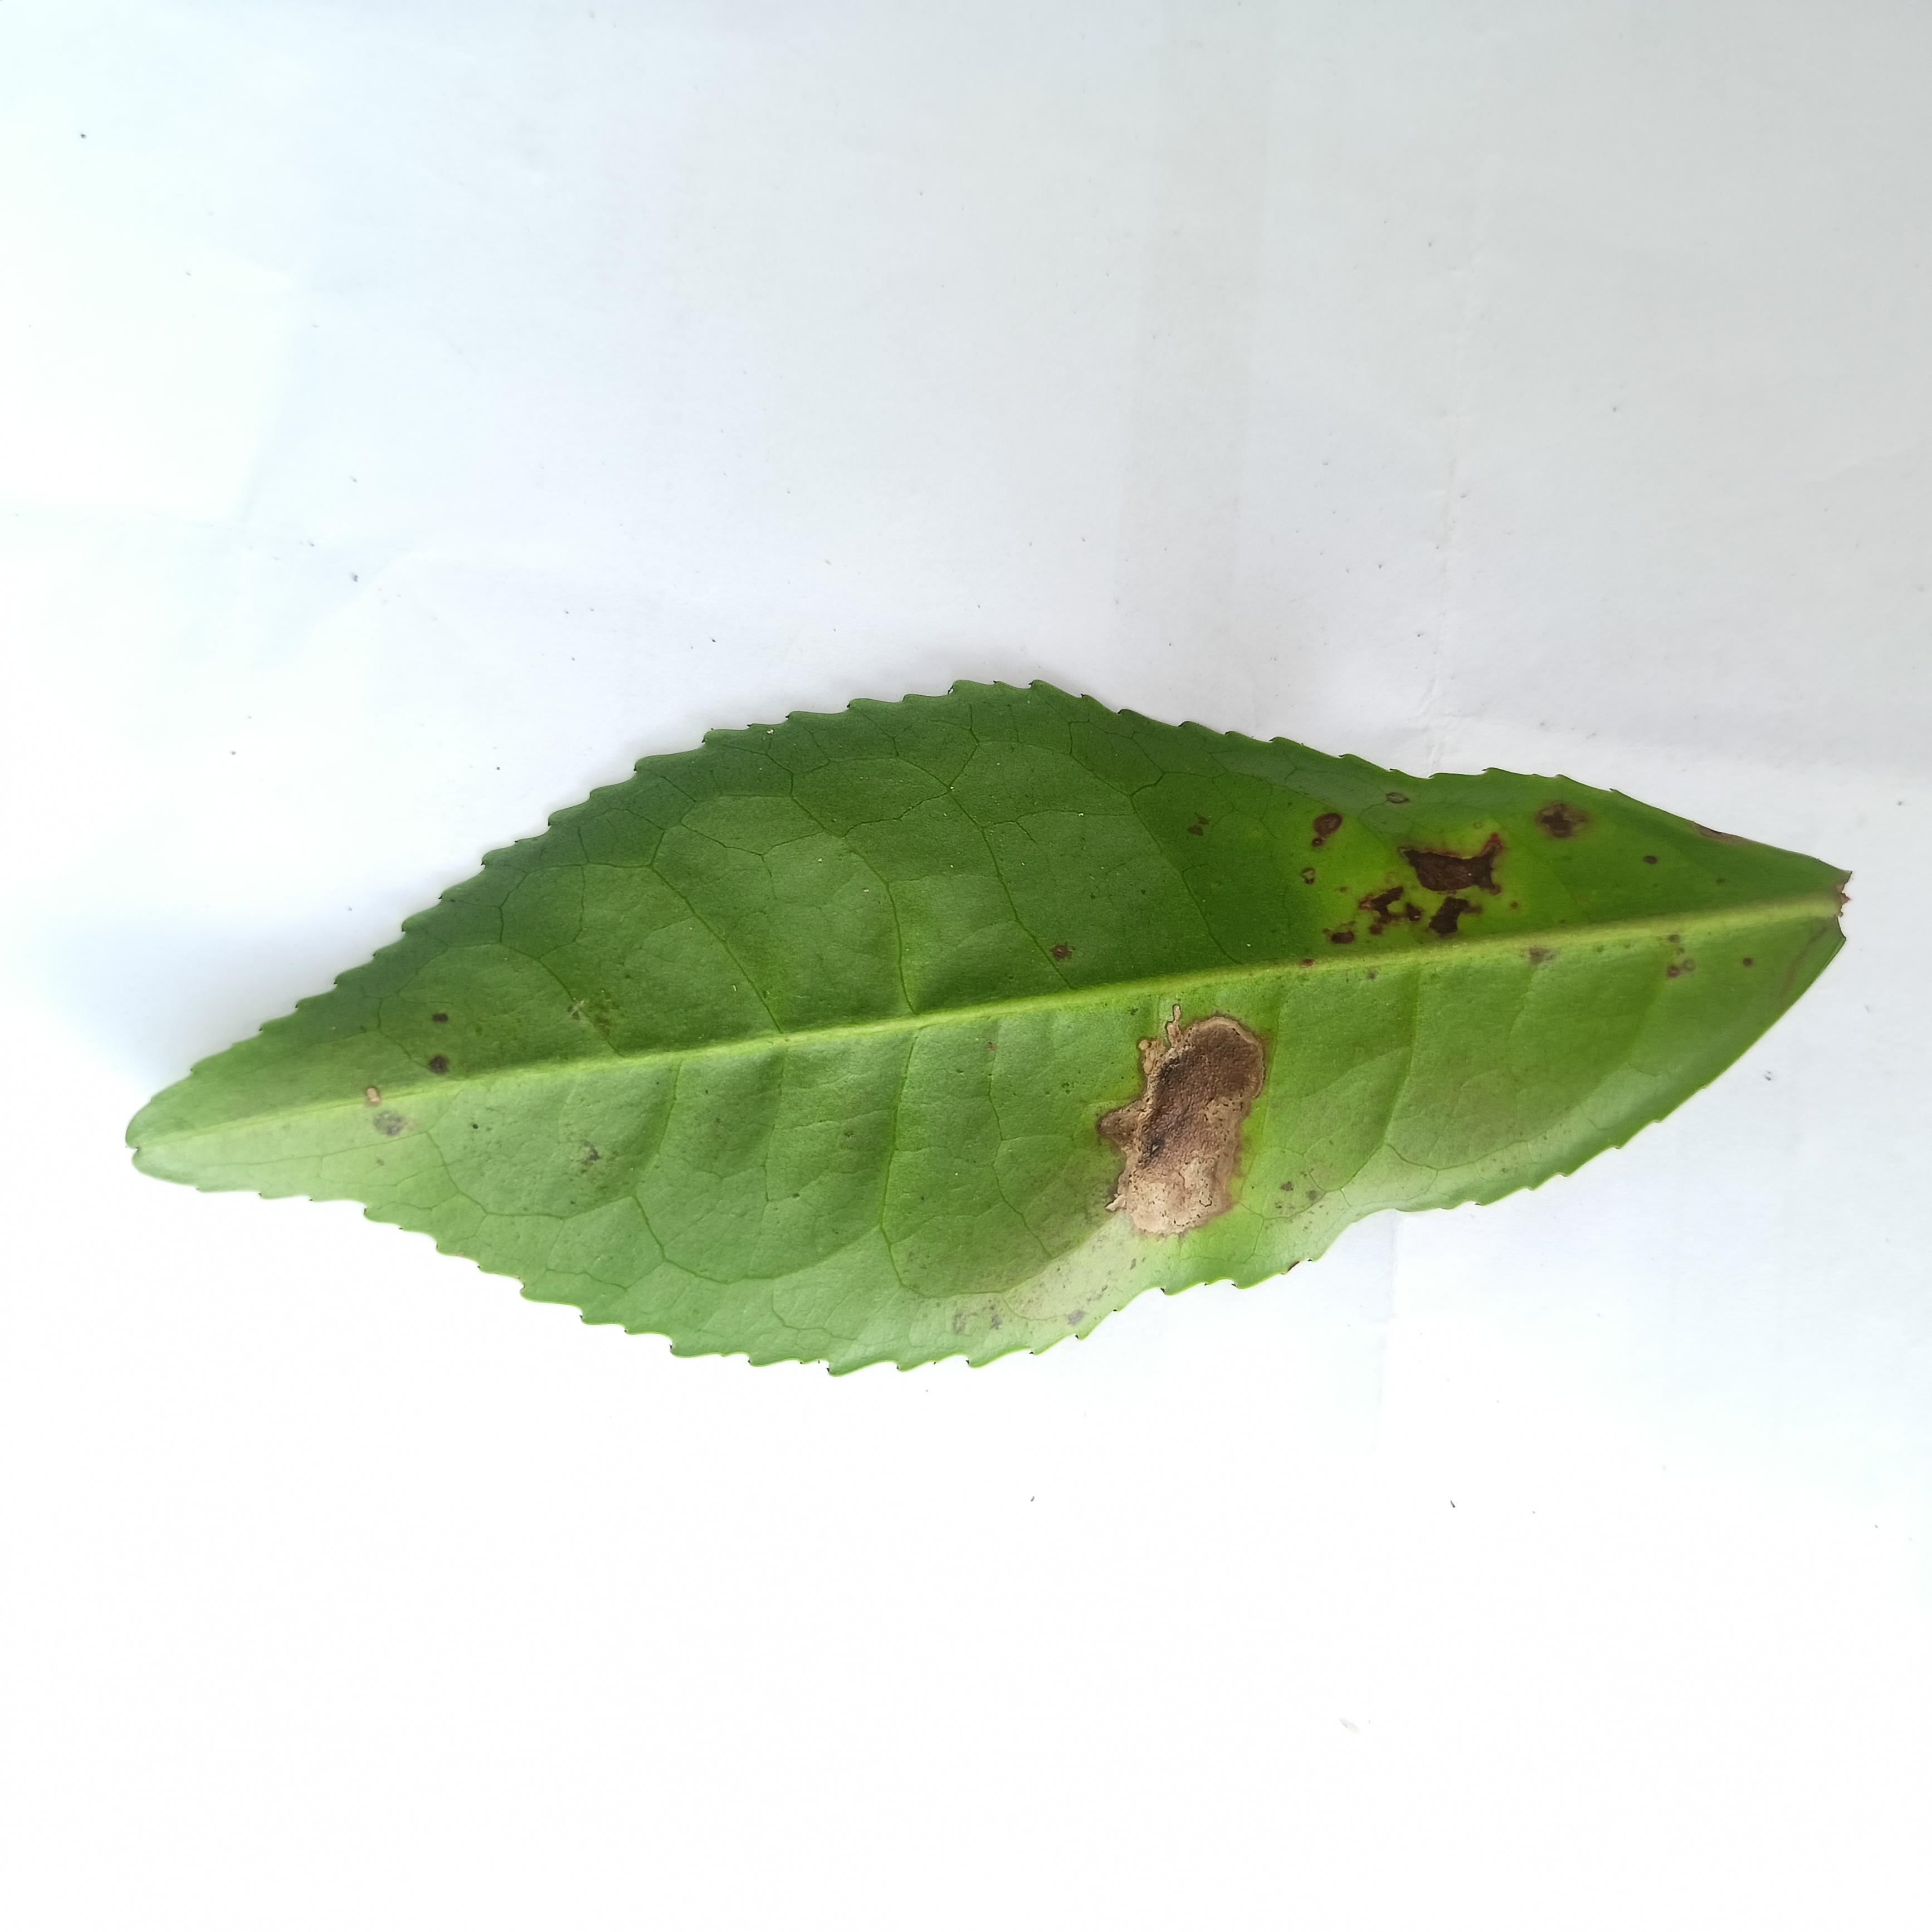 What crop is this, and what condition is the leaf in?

tea, brown blight
